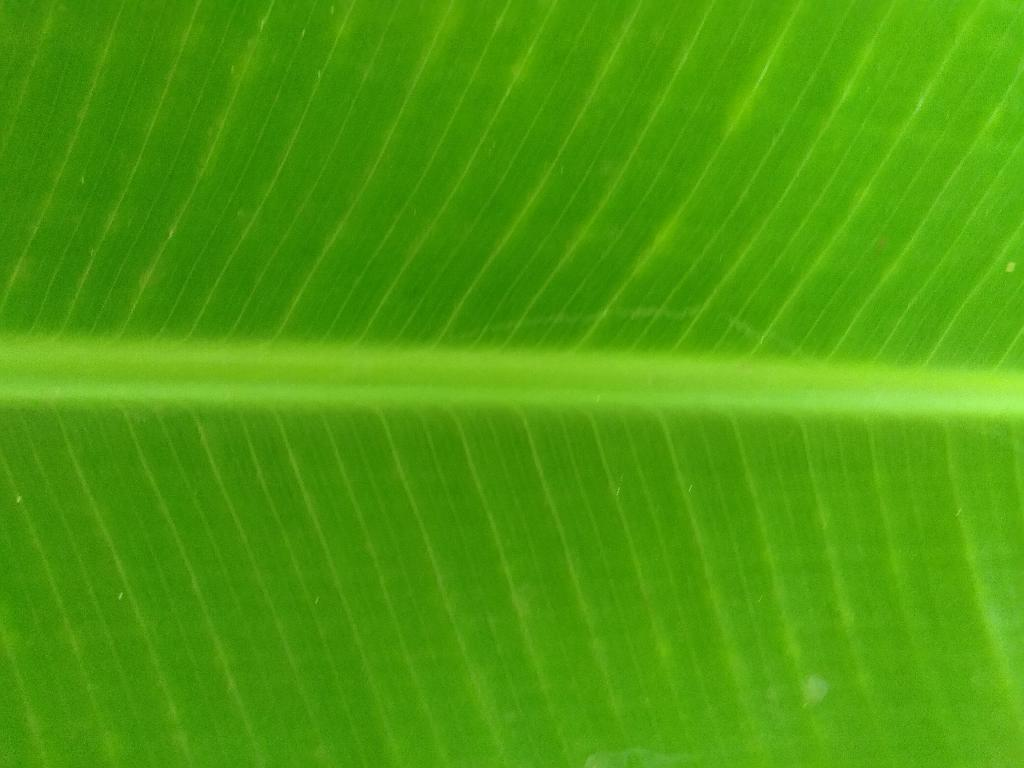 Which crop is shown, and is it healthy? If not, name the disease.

banana, healthy
